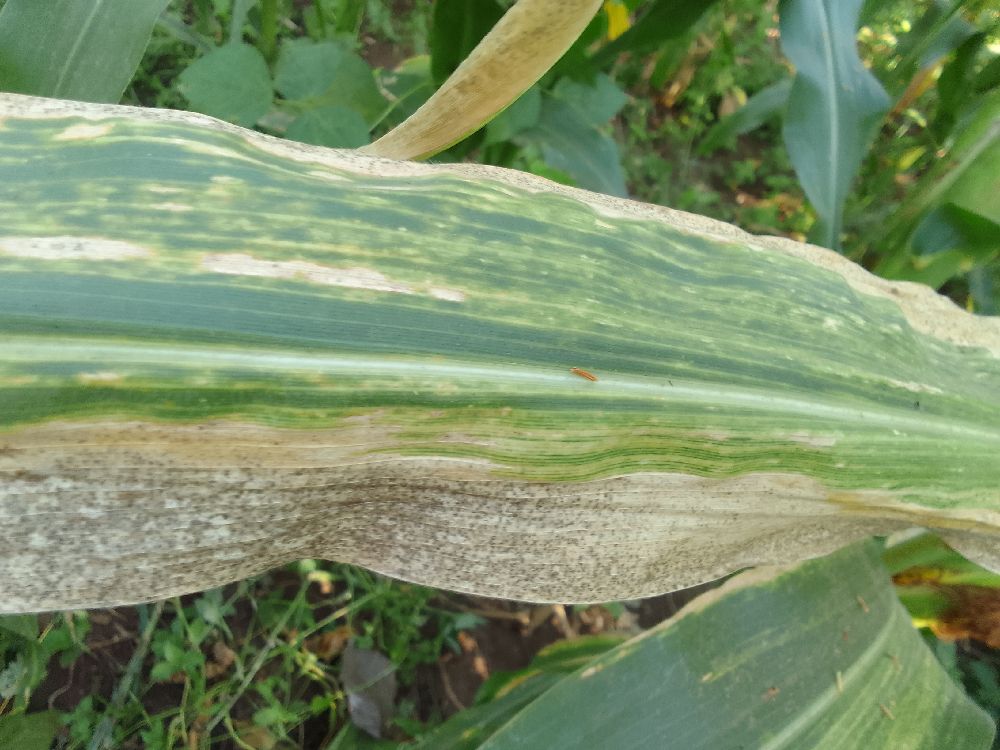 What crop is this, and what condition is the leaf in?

maize, maize lethal necrosis
